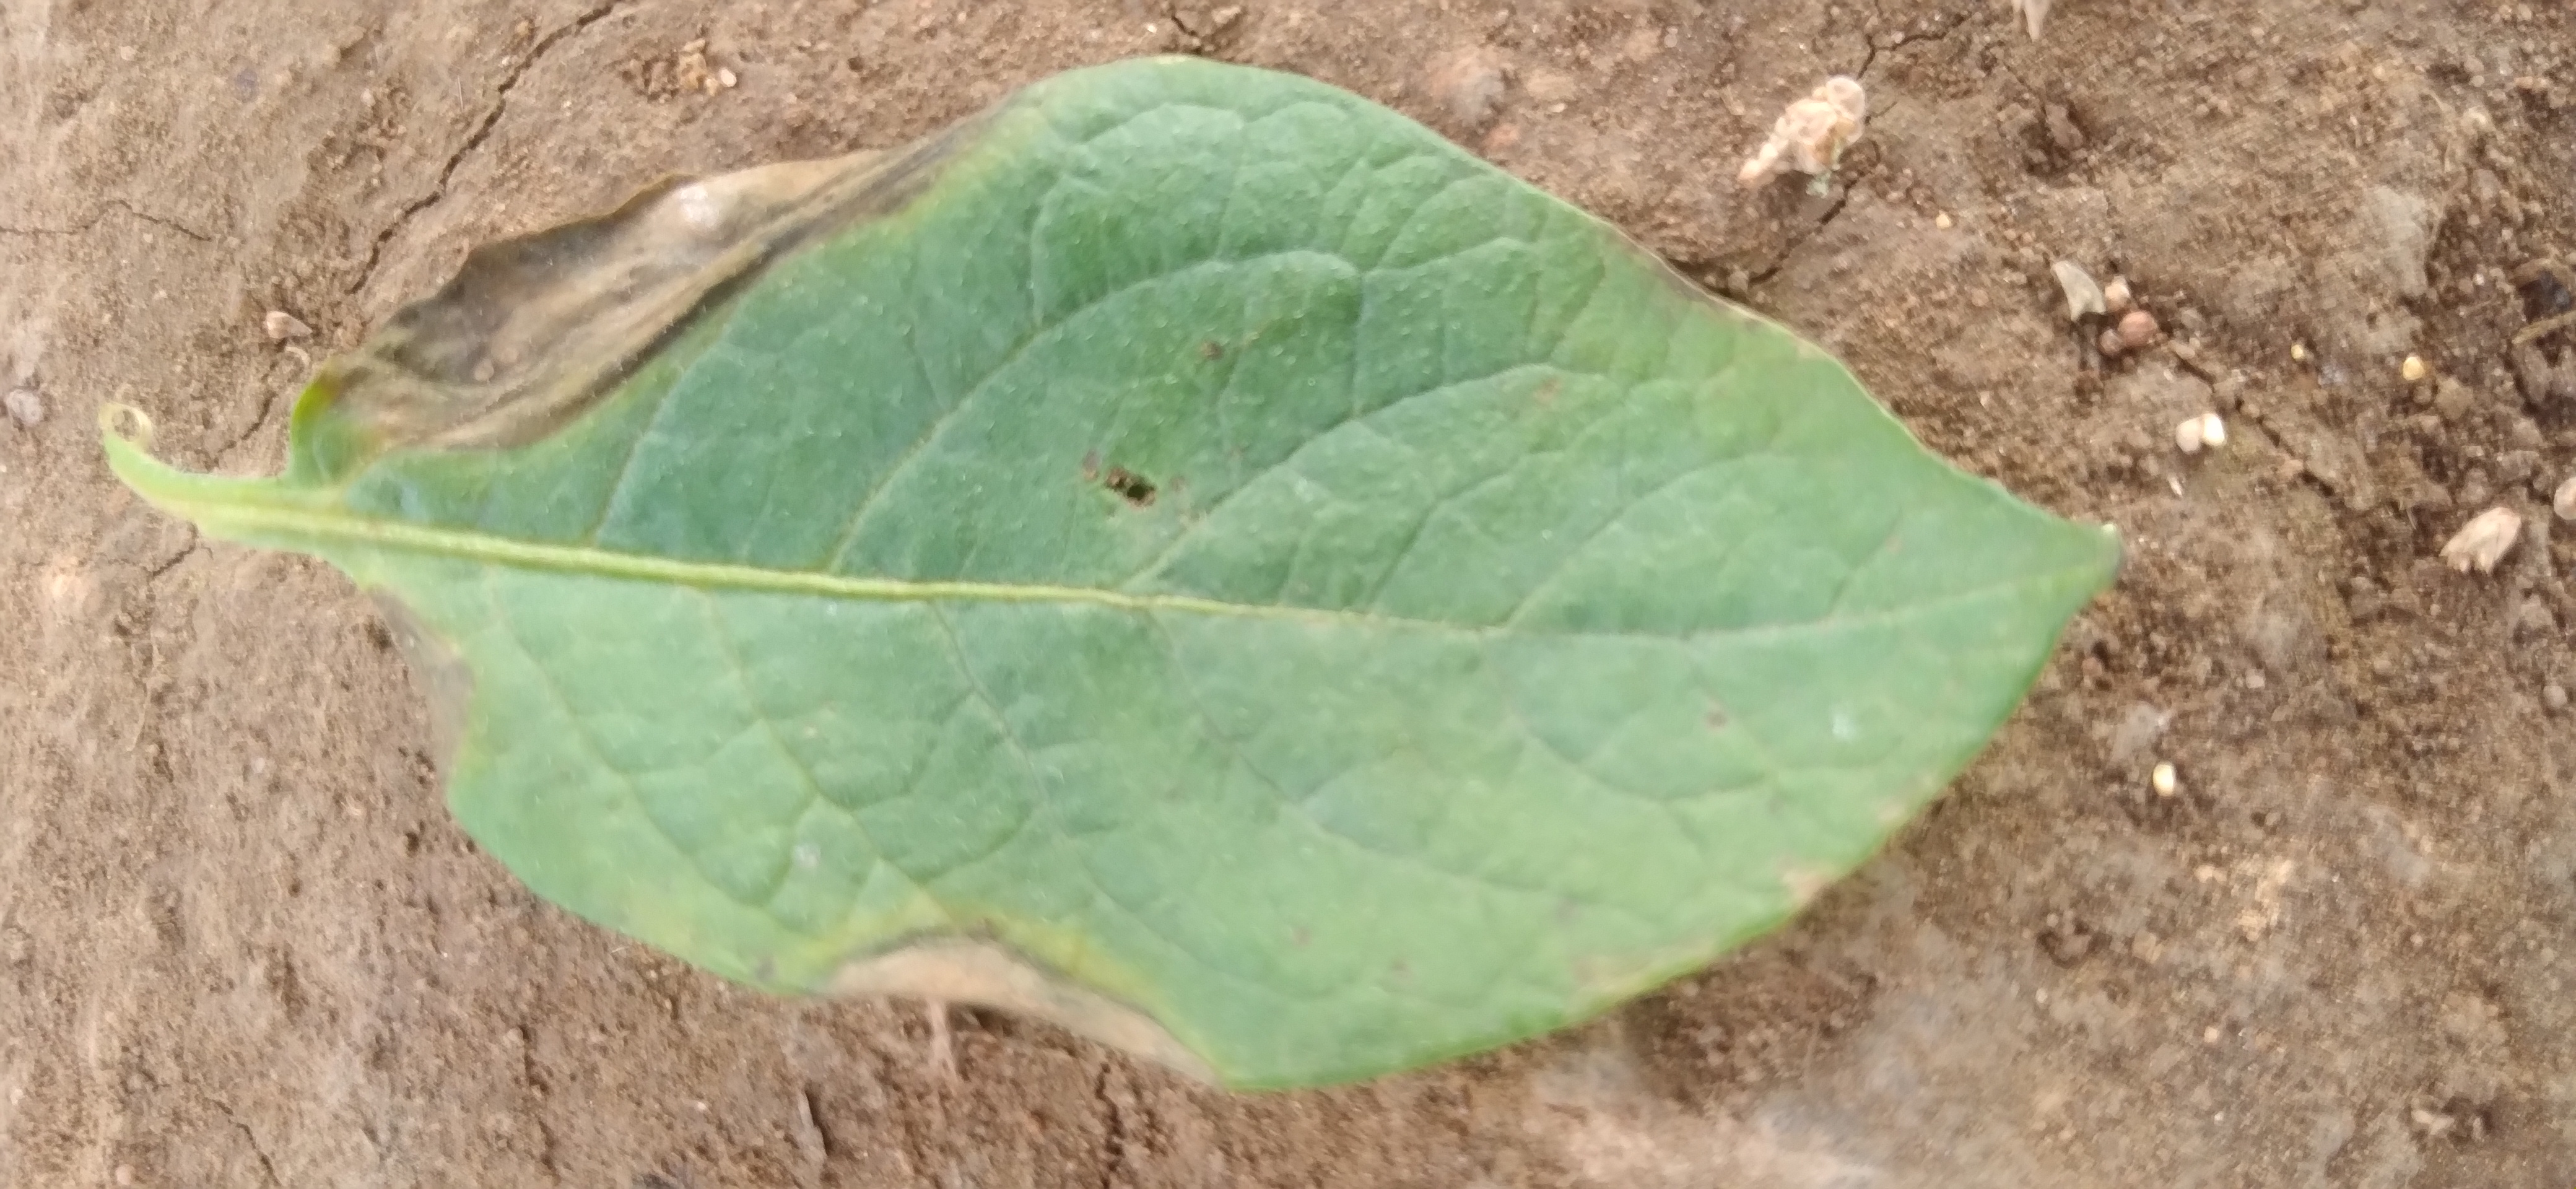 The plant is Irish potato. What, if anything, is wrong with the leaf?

early blight
